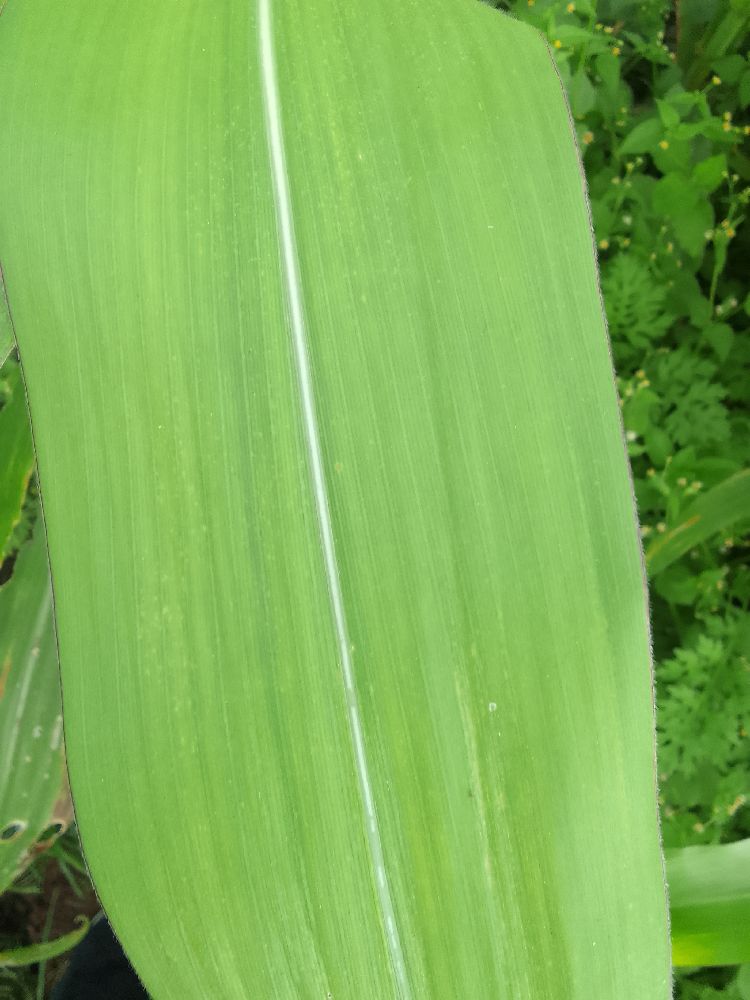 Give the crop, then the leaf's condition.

maize, maize lethal necrosis
